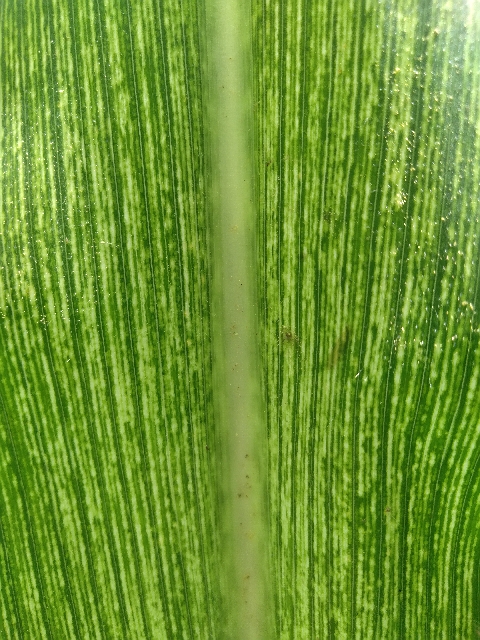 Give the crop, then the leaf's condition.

maize, maize streak virus
